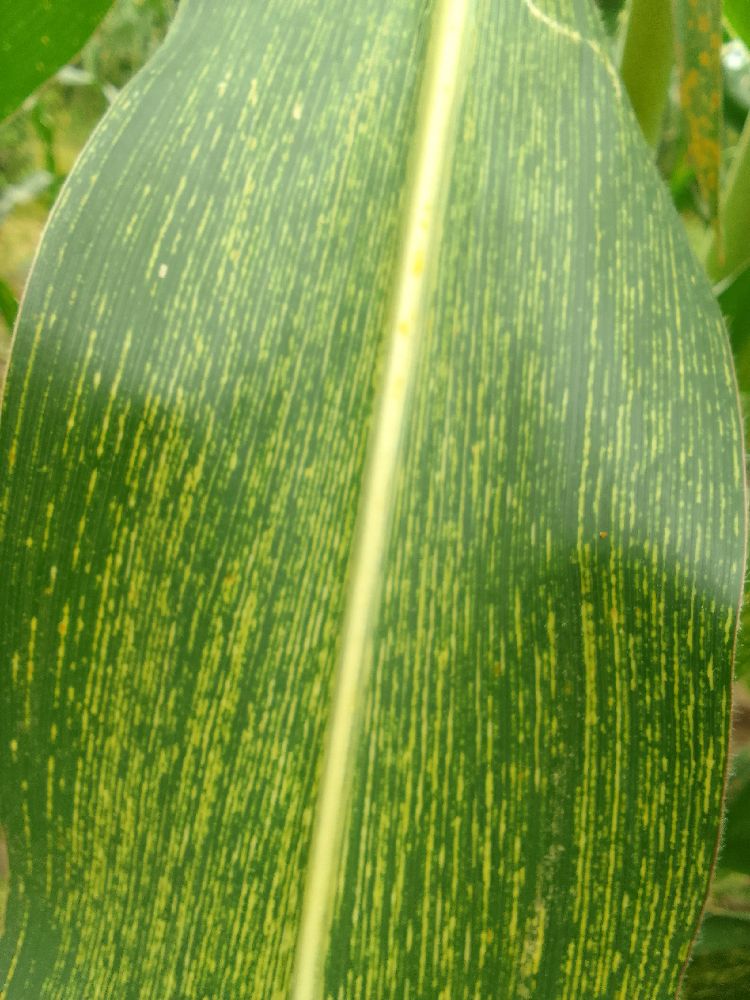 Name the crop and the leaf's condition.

maize, maize streak virus
